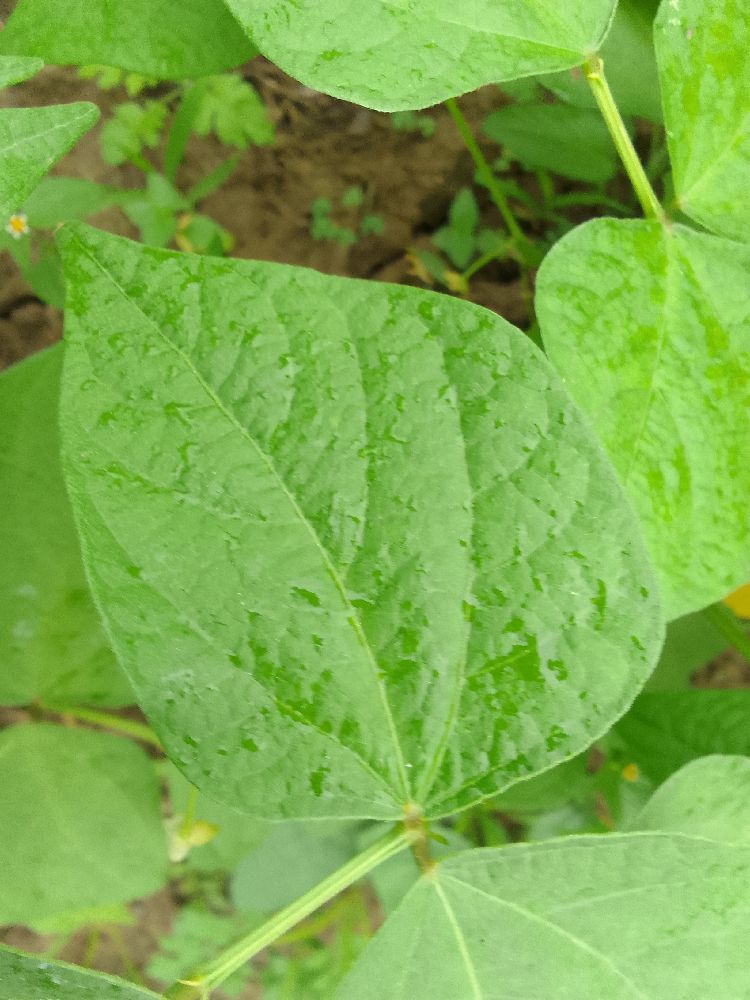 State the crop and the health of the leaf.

common bean, healthy
